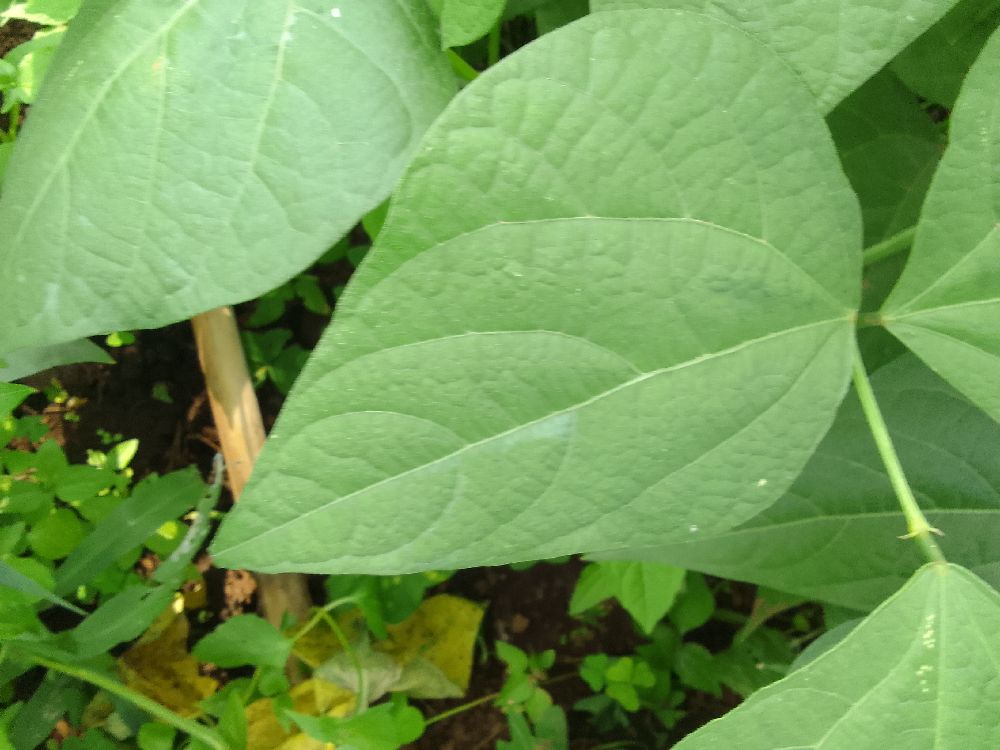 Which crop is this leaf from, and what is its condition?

common bean, healthy
